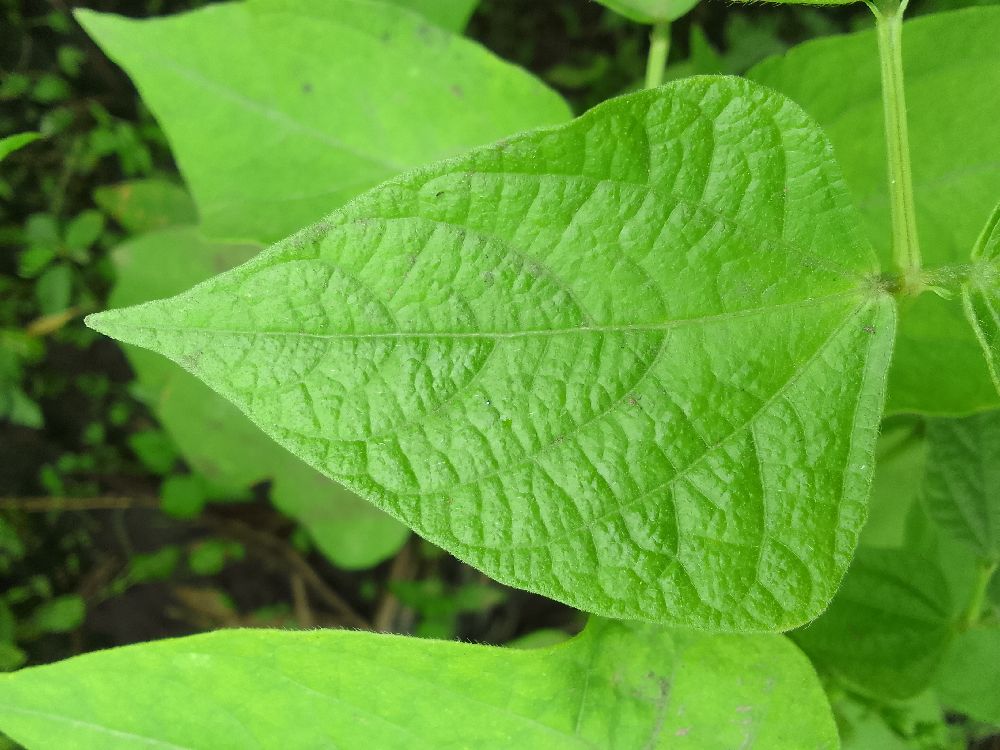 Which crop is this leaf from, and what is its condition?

common bean, healthy
